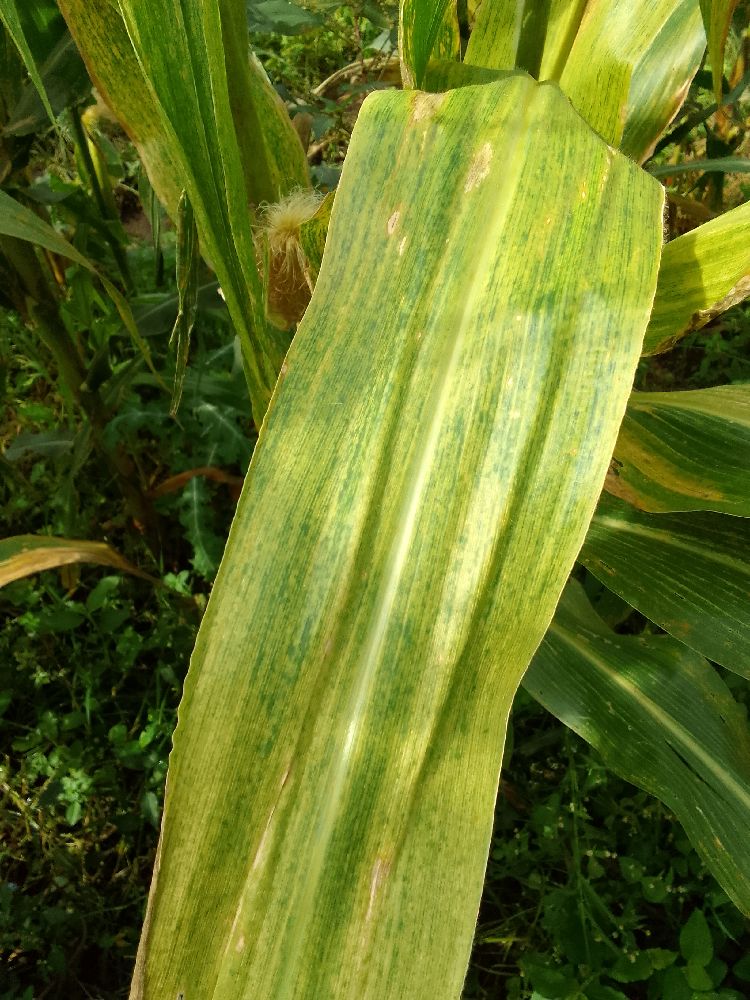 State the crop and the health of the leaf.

maize, maize lethal necrosis
